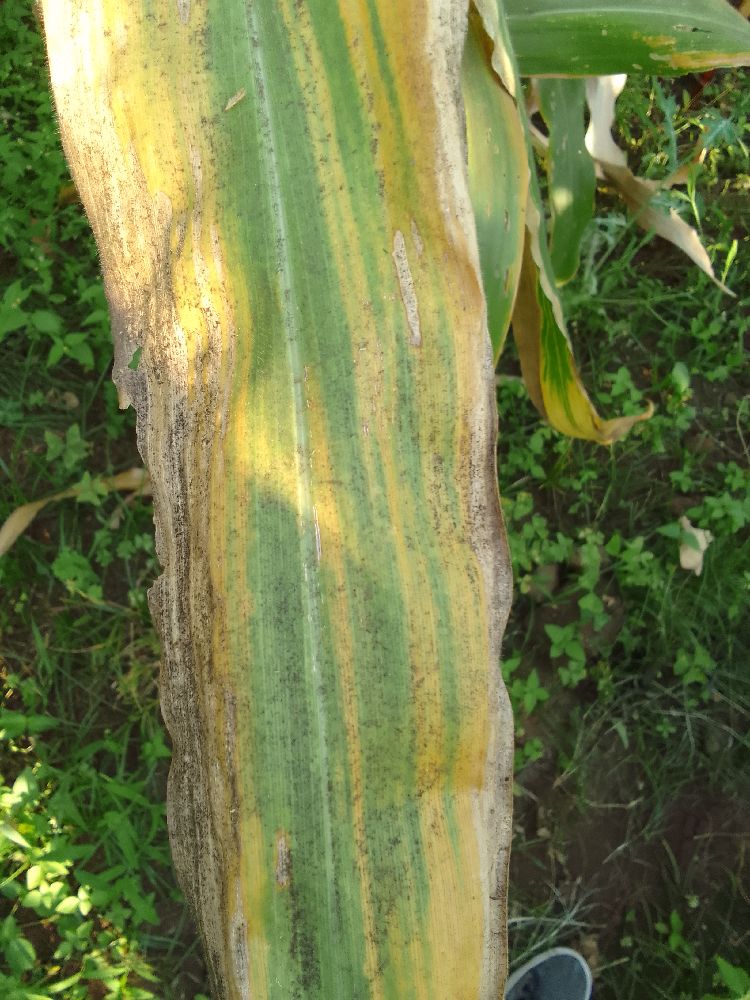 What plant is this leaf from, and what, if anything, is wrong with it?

maize, maize lethal necrosis
